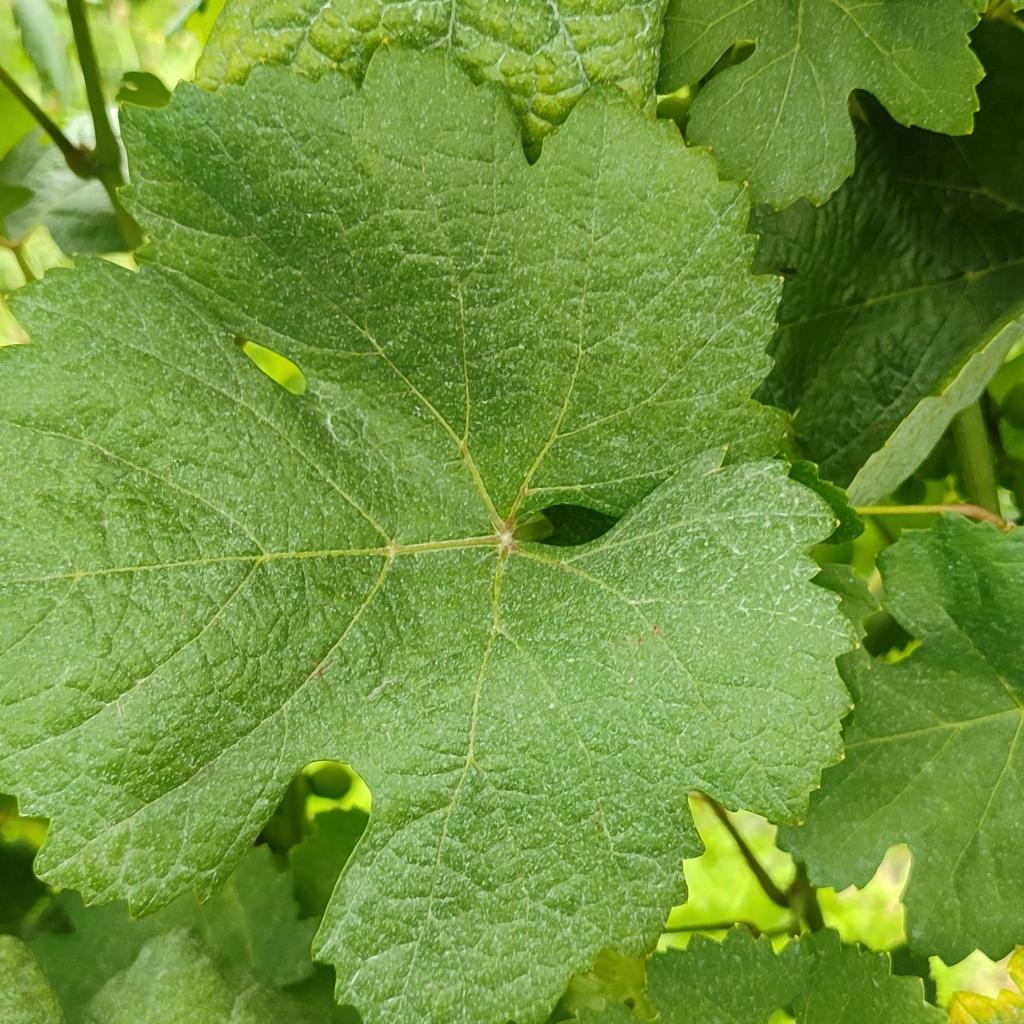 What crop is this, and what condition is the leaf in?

grapevine, healthy
